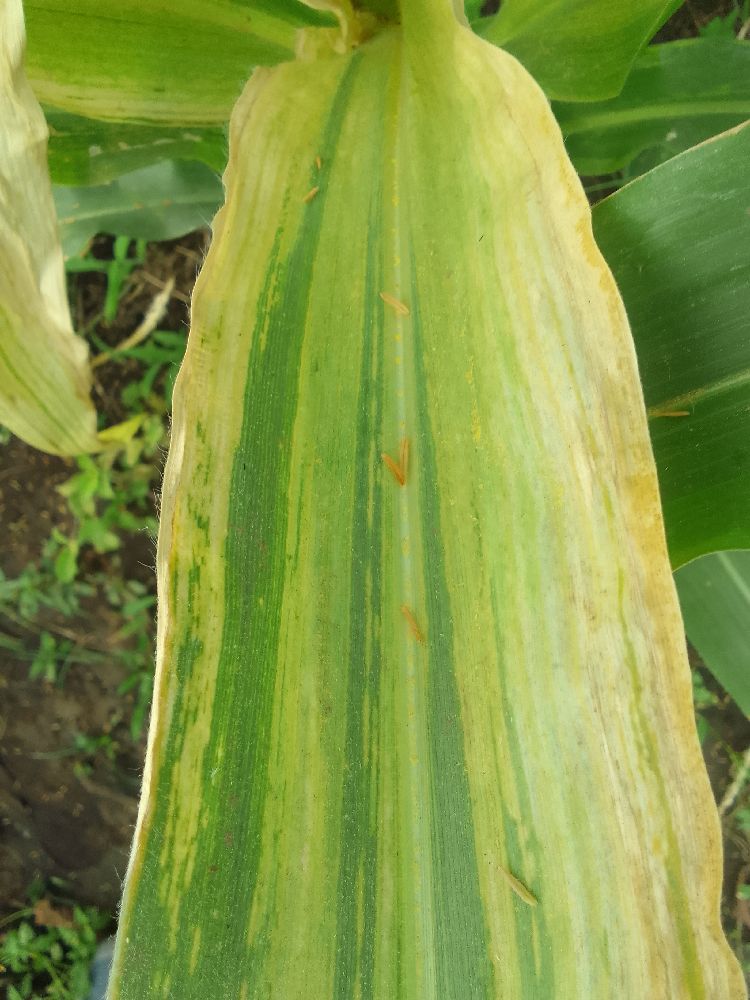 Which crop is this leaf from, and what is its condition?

maize, maize lethal necrosis
